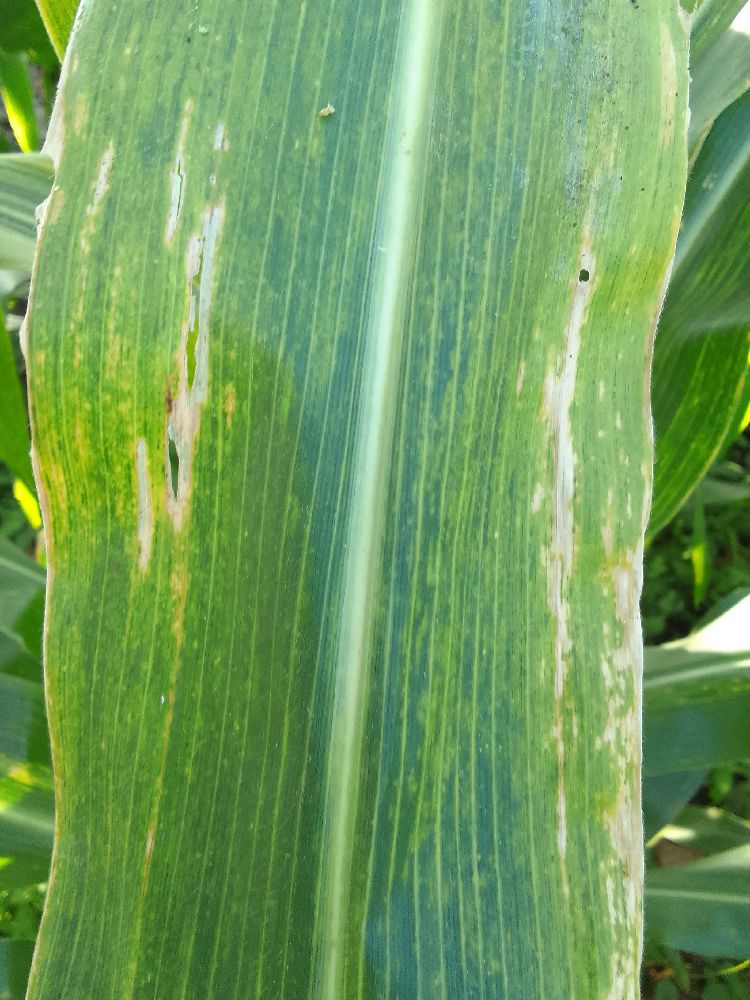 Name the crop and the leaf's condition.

maize, maize lethal necrosis
